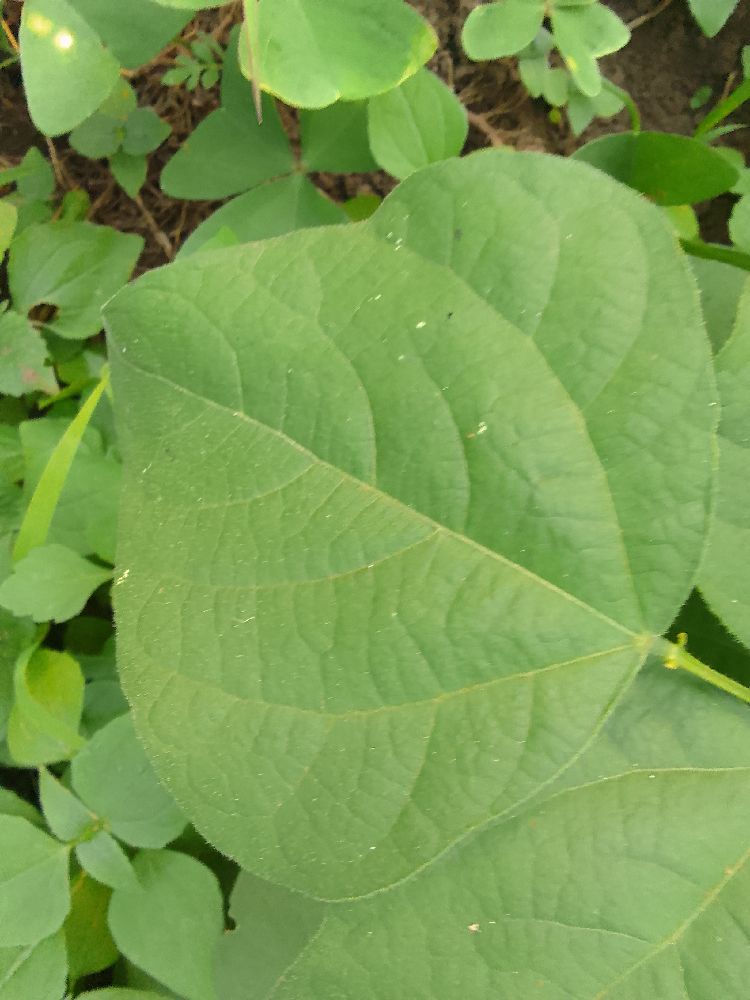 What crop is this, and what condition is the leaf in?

common bean, healthy
